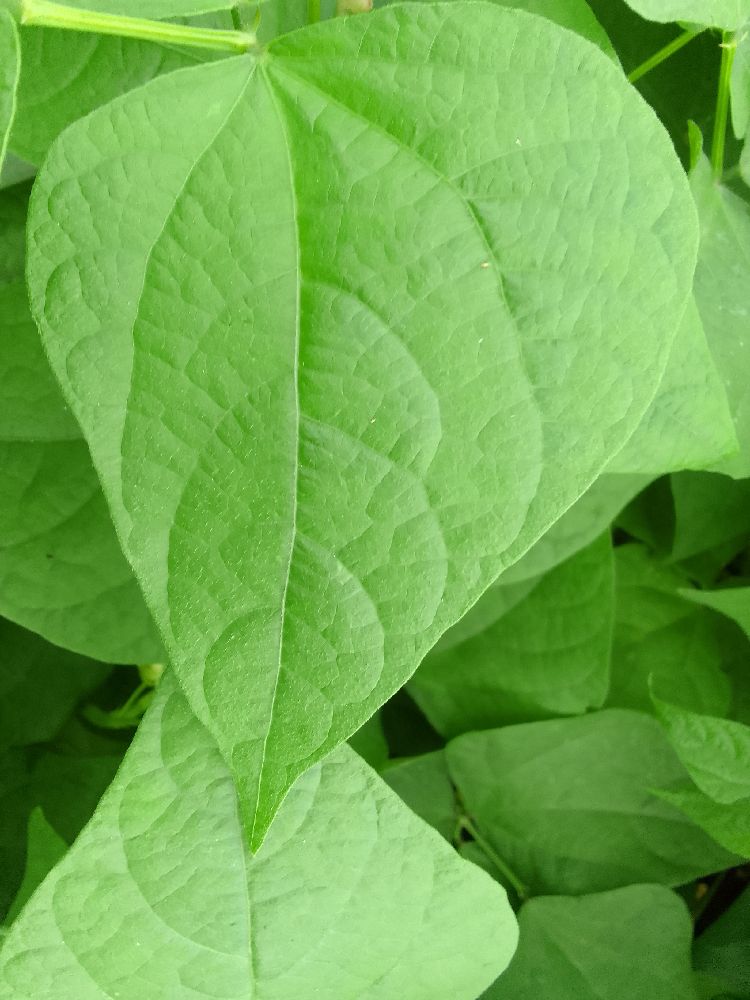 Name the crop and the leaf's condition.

common bean, healthy
